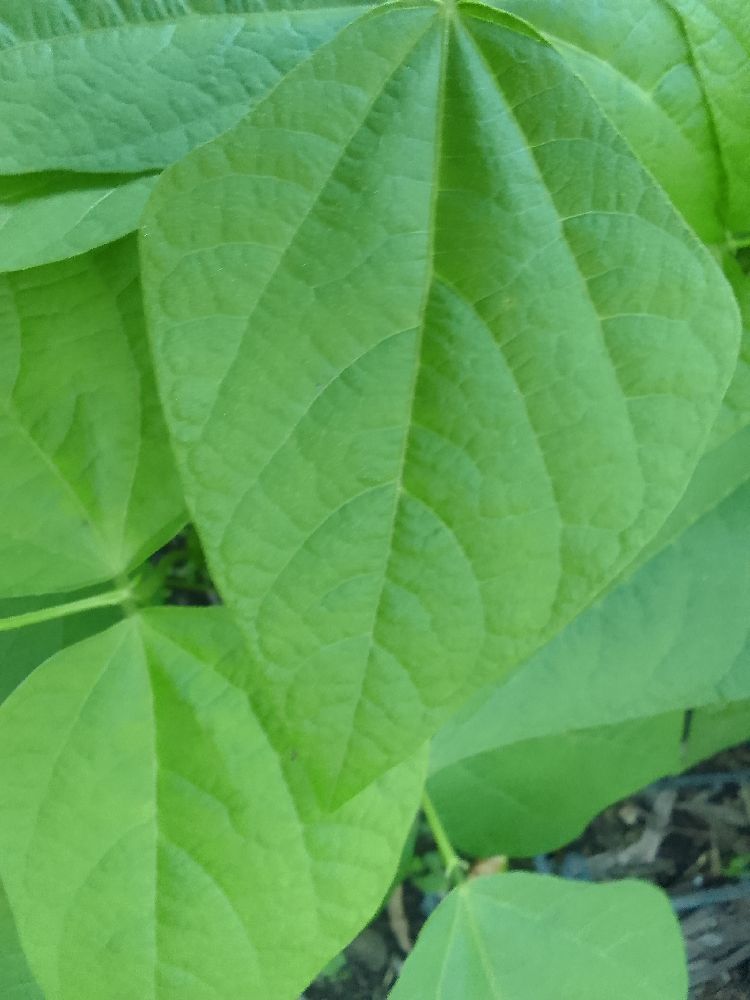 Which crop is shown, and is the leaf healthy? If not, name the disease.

common bean, healthy
